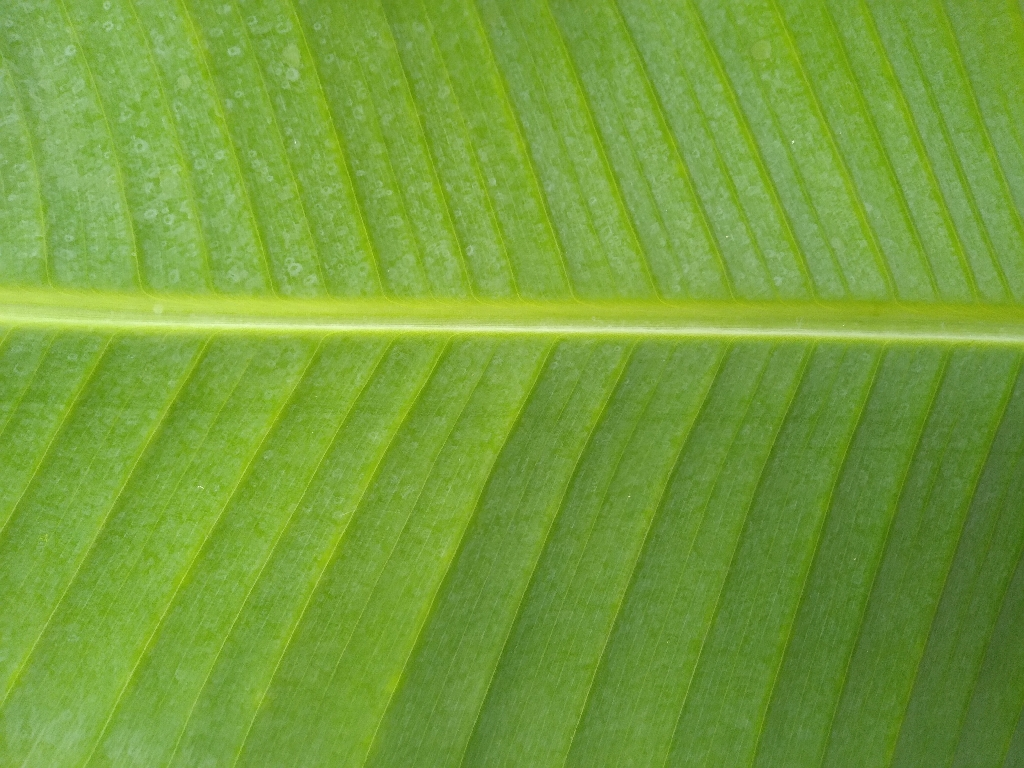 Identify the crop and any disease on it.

banana, healthy
